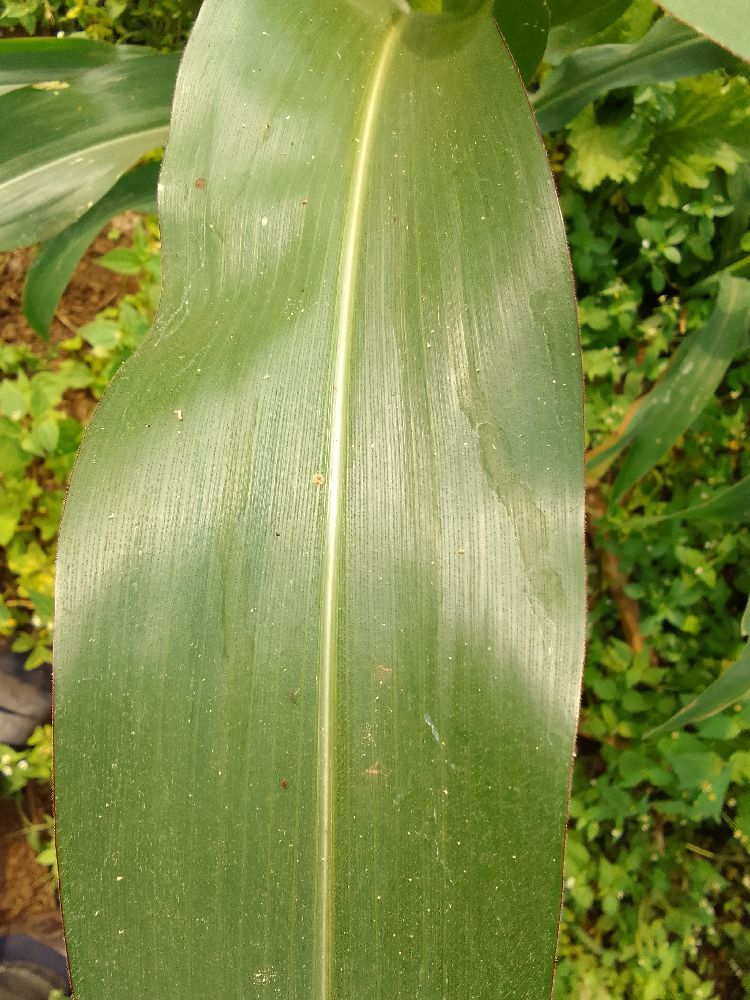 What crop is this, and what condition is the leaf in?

maize, healthy
